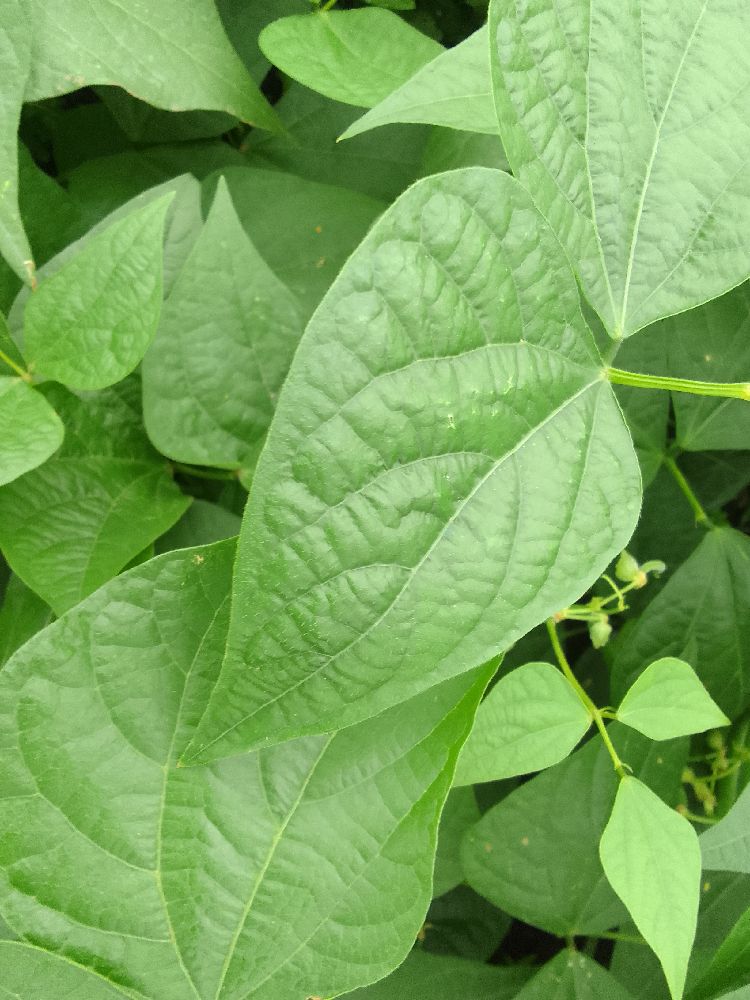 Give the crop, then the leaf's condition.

common bean, healthy
